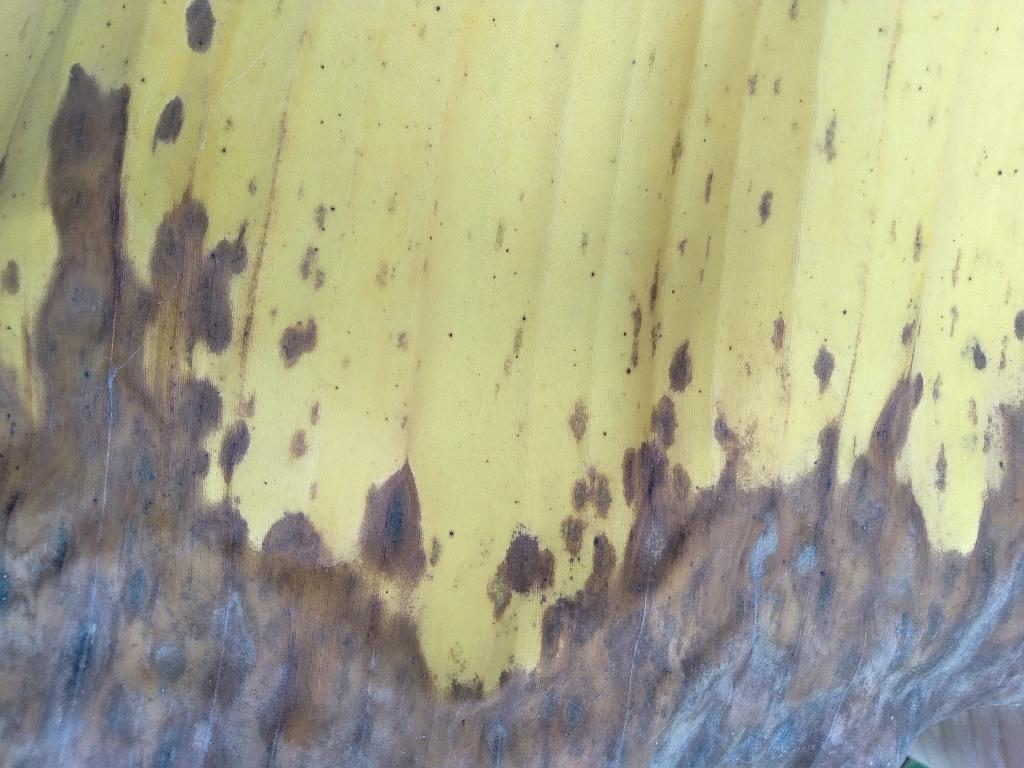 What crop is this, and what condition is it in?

banana, black sigatoka
